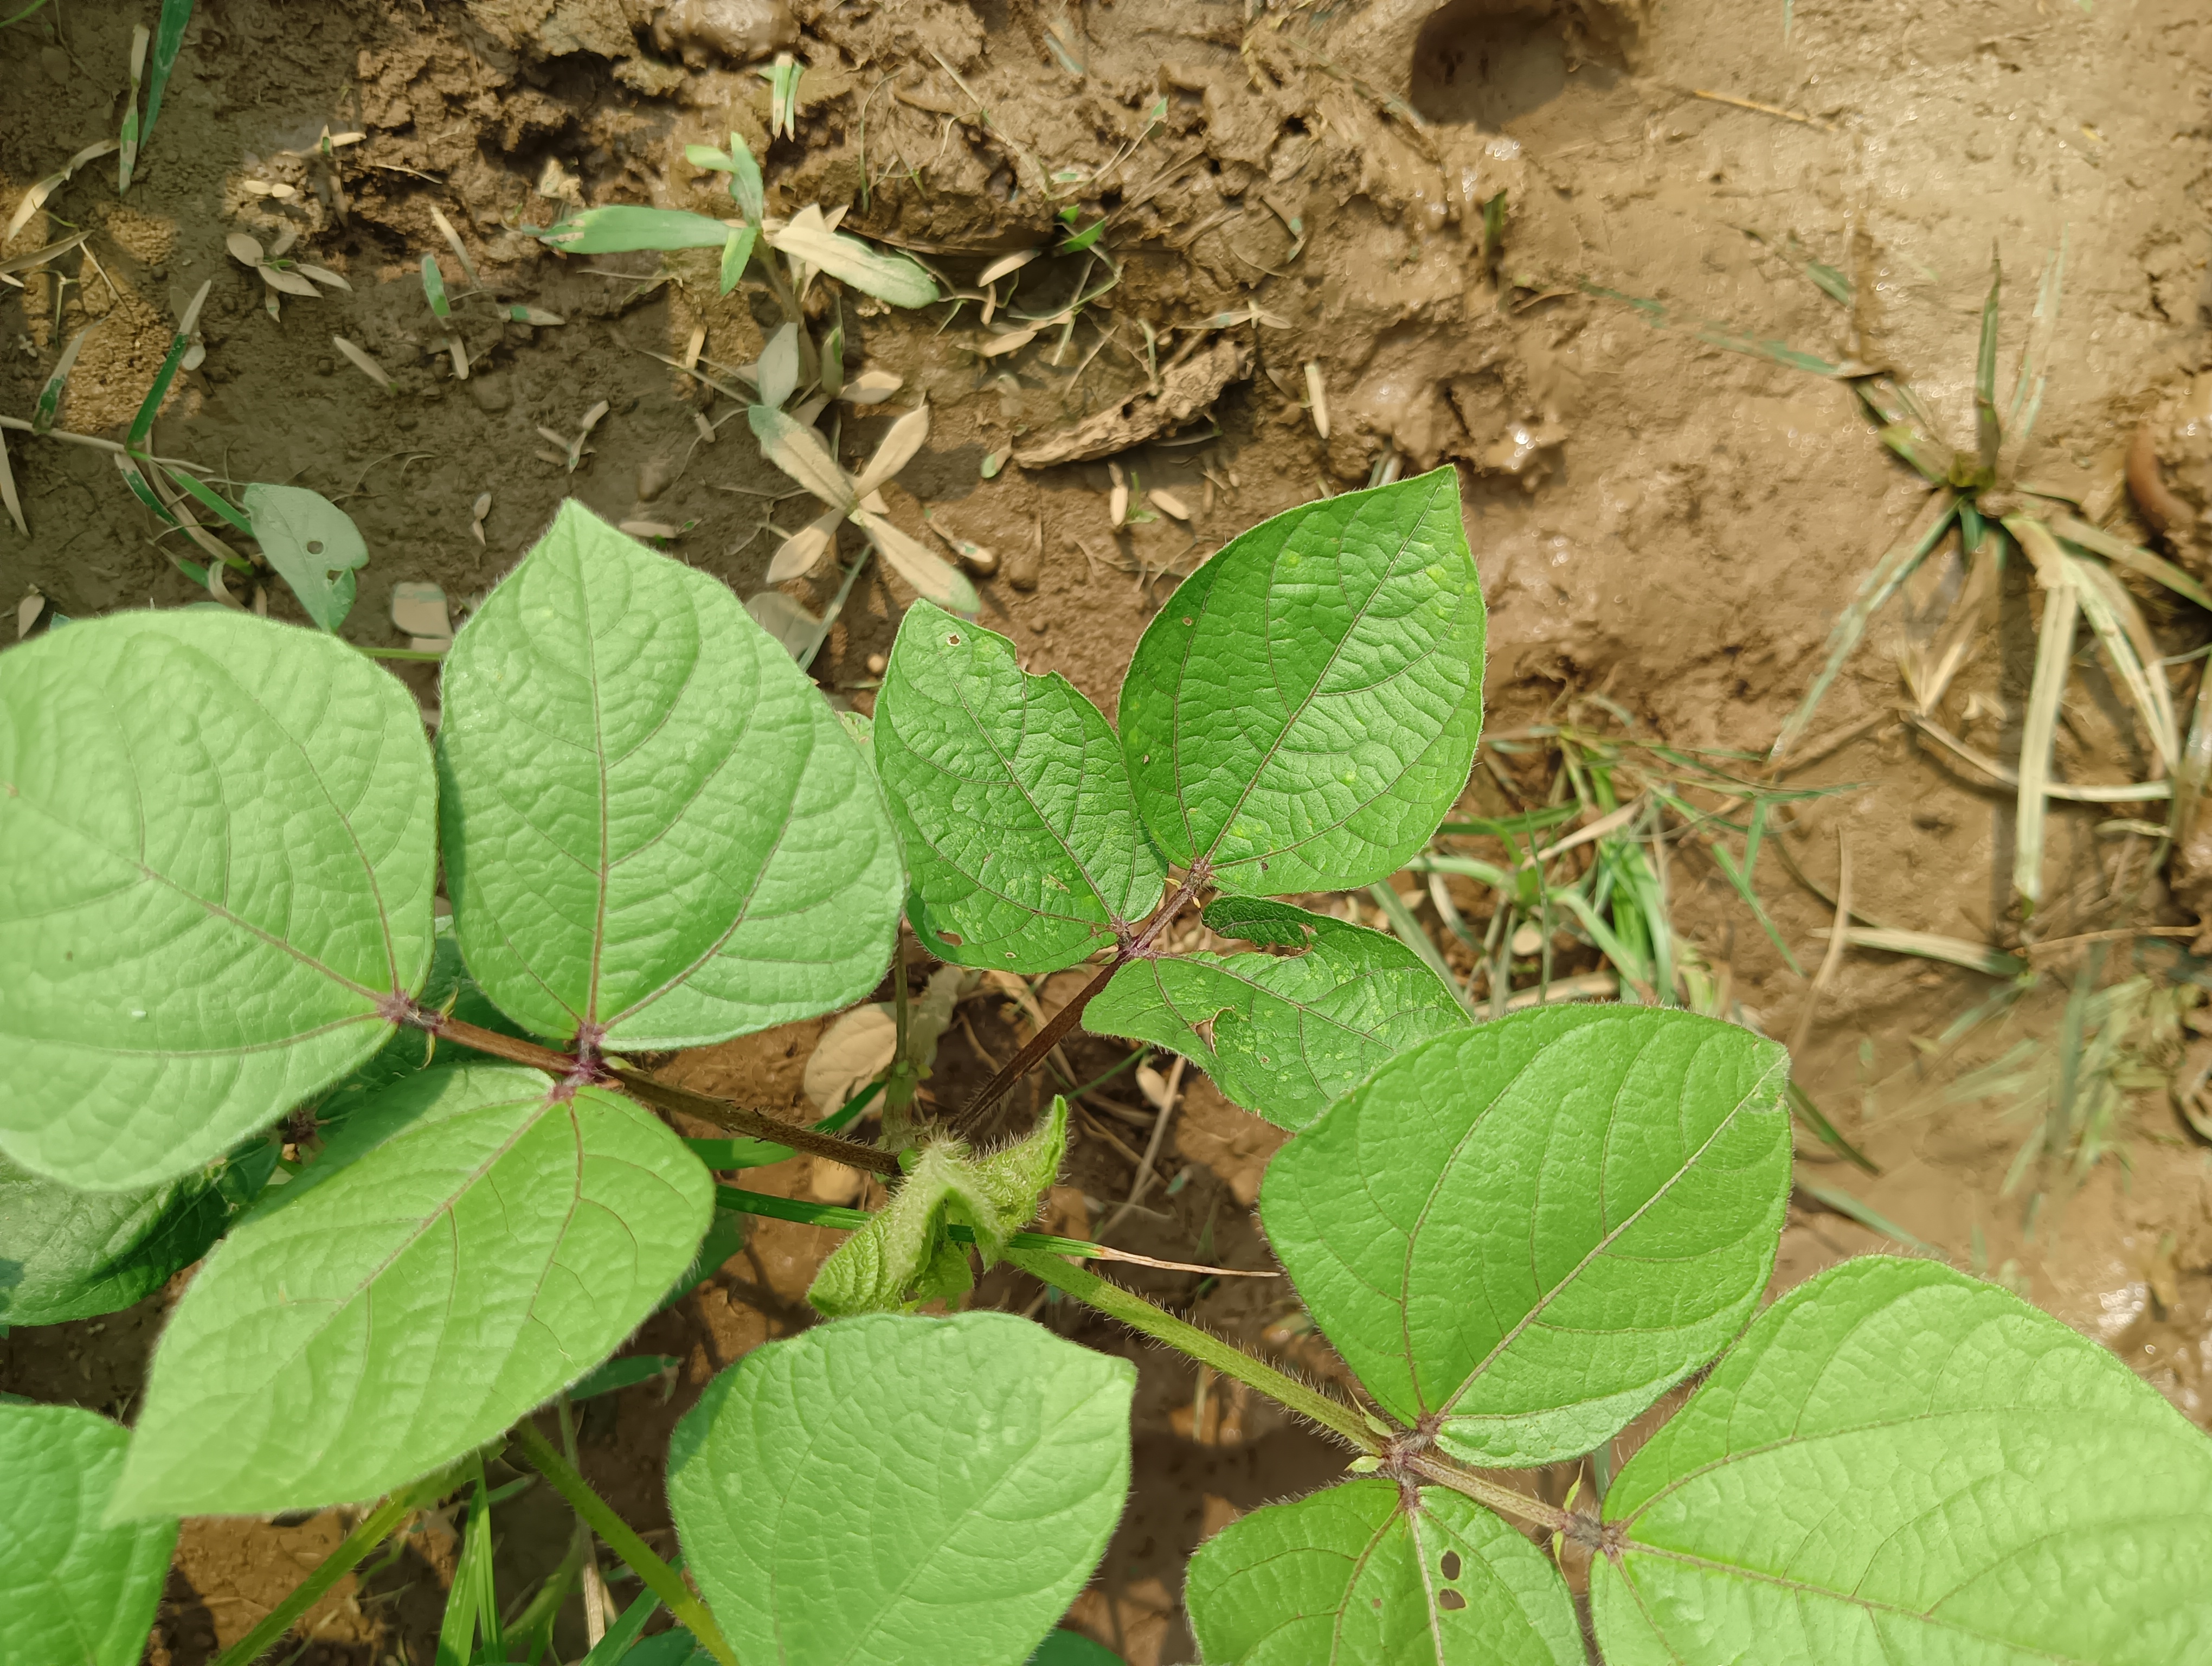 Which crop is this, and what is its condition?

mungbean, healthy
